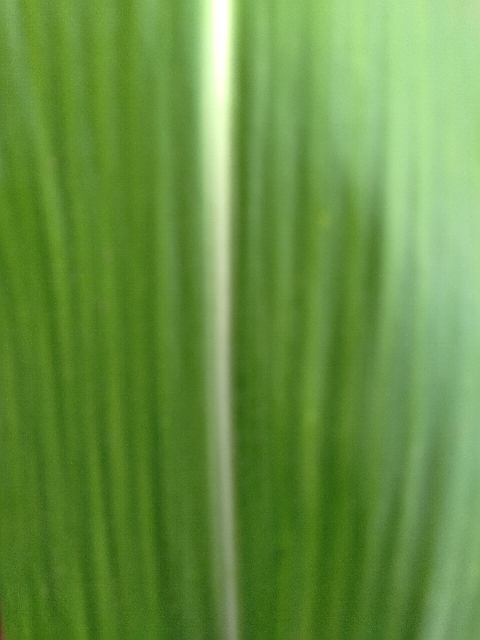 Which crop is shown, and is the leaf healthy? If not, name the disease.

maize, healthy
